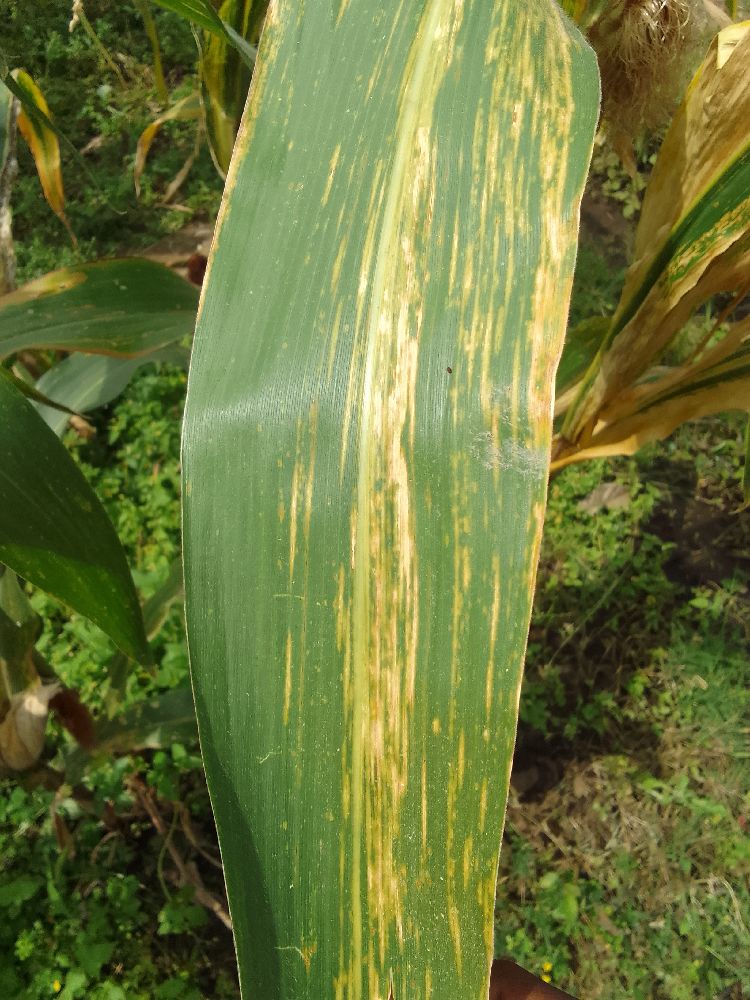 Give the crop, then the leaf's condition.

maize, maize lethal necrosis
